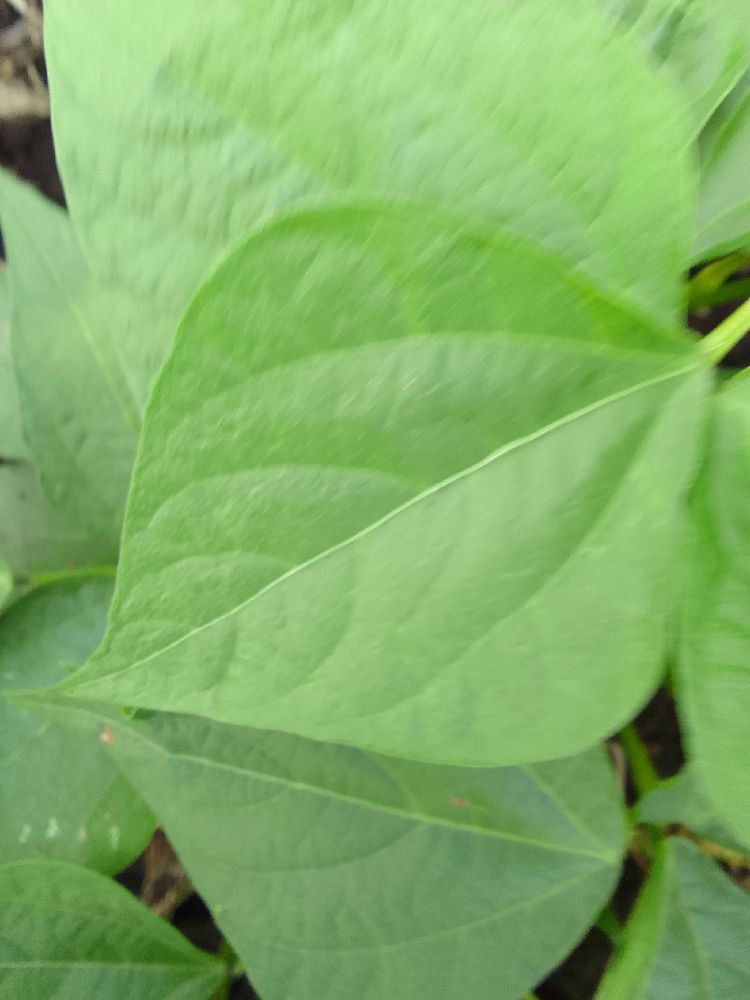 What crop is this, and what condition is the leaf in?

common bean, healthy
